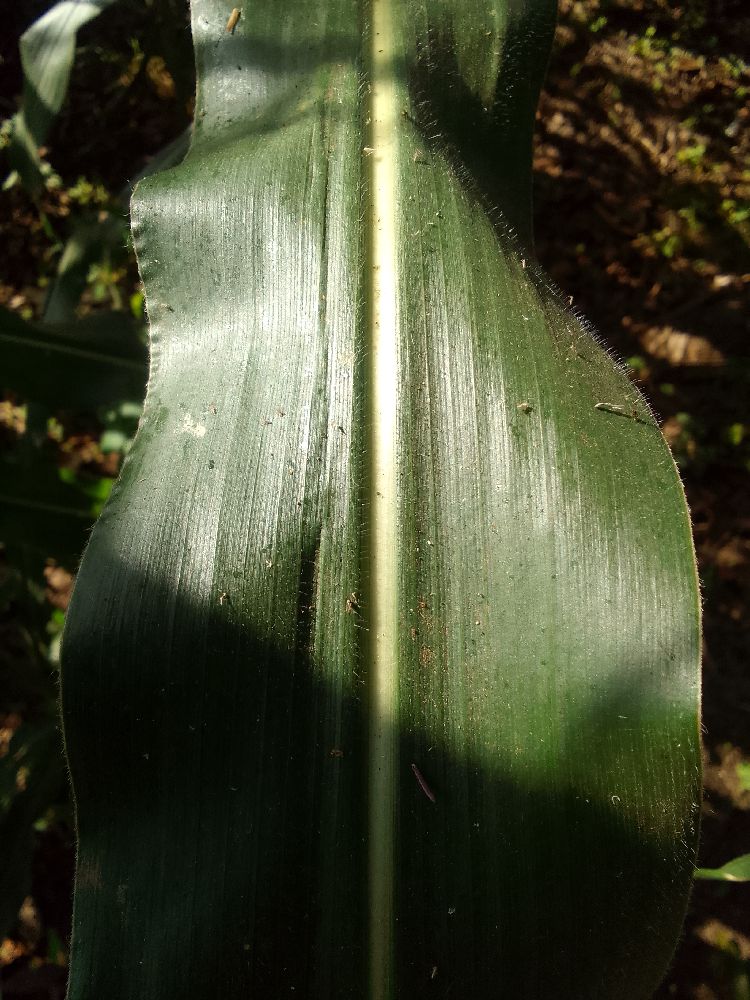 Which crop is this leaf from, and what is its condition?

maize, healthy
